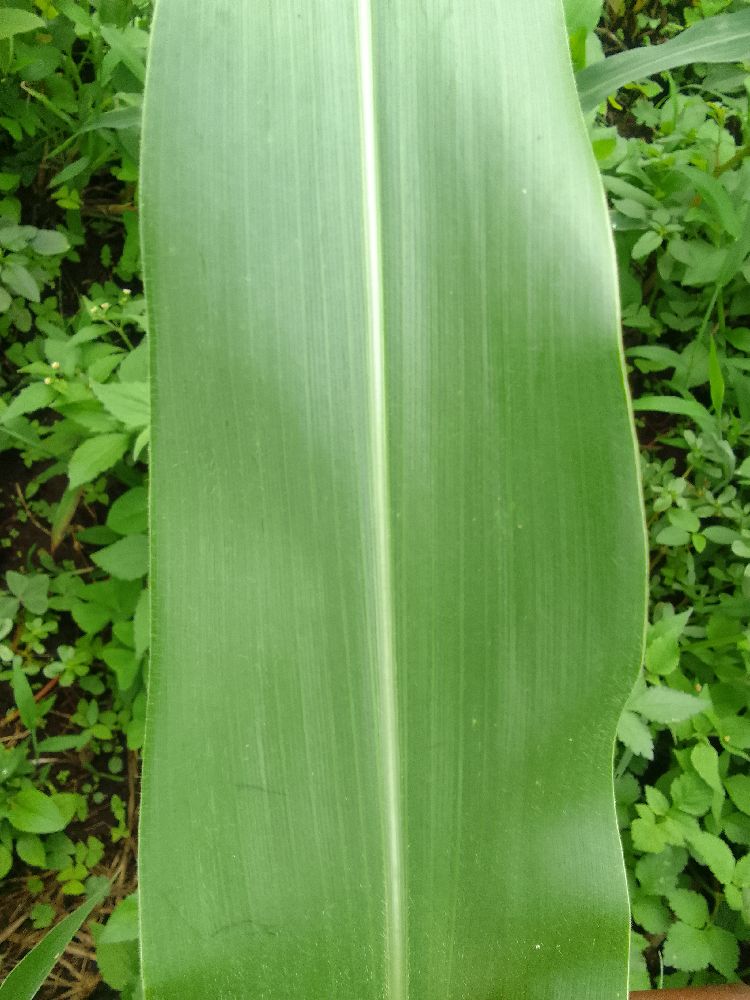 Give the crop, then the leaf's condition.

maize, healthy
